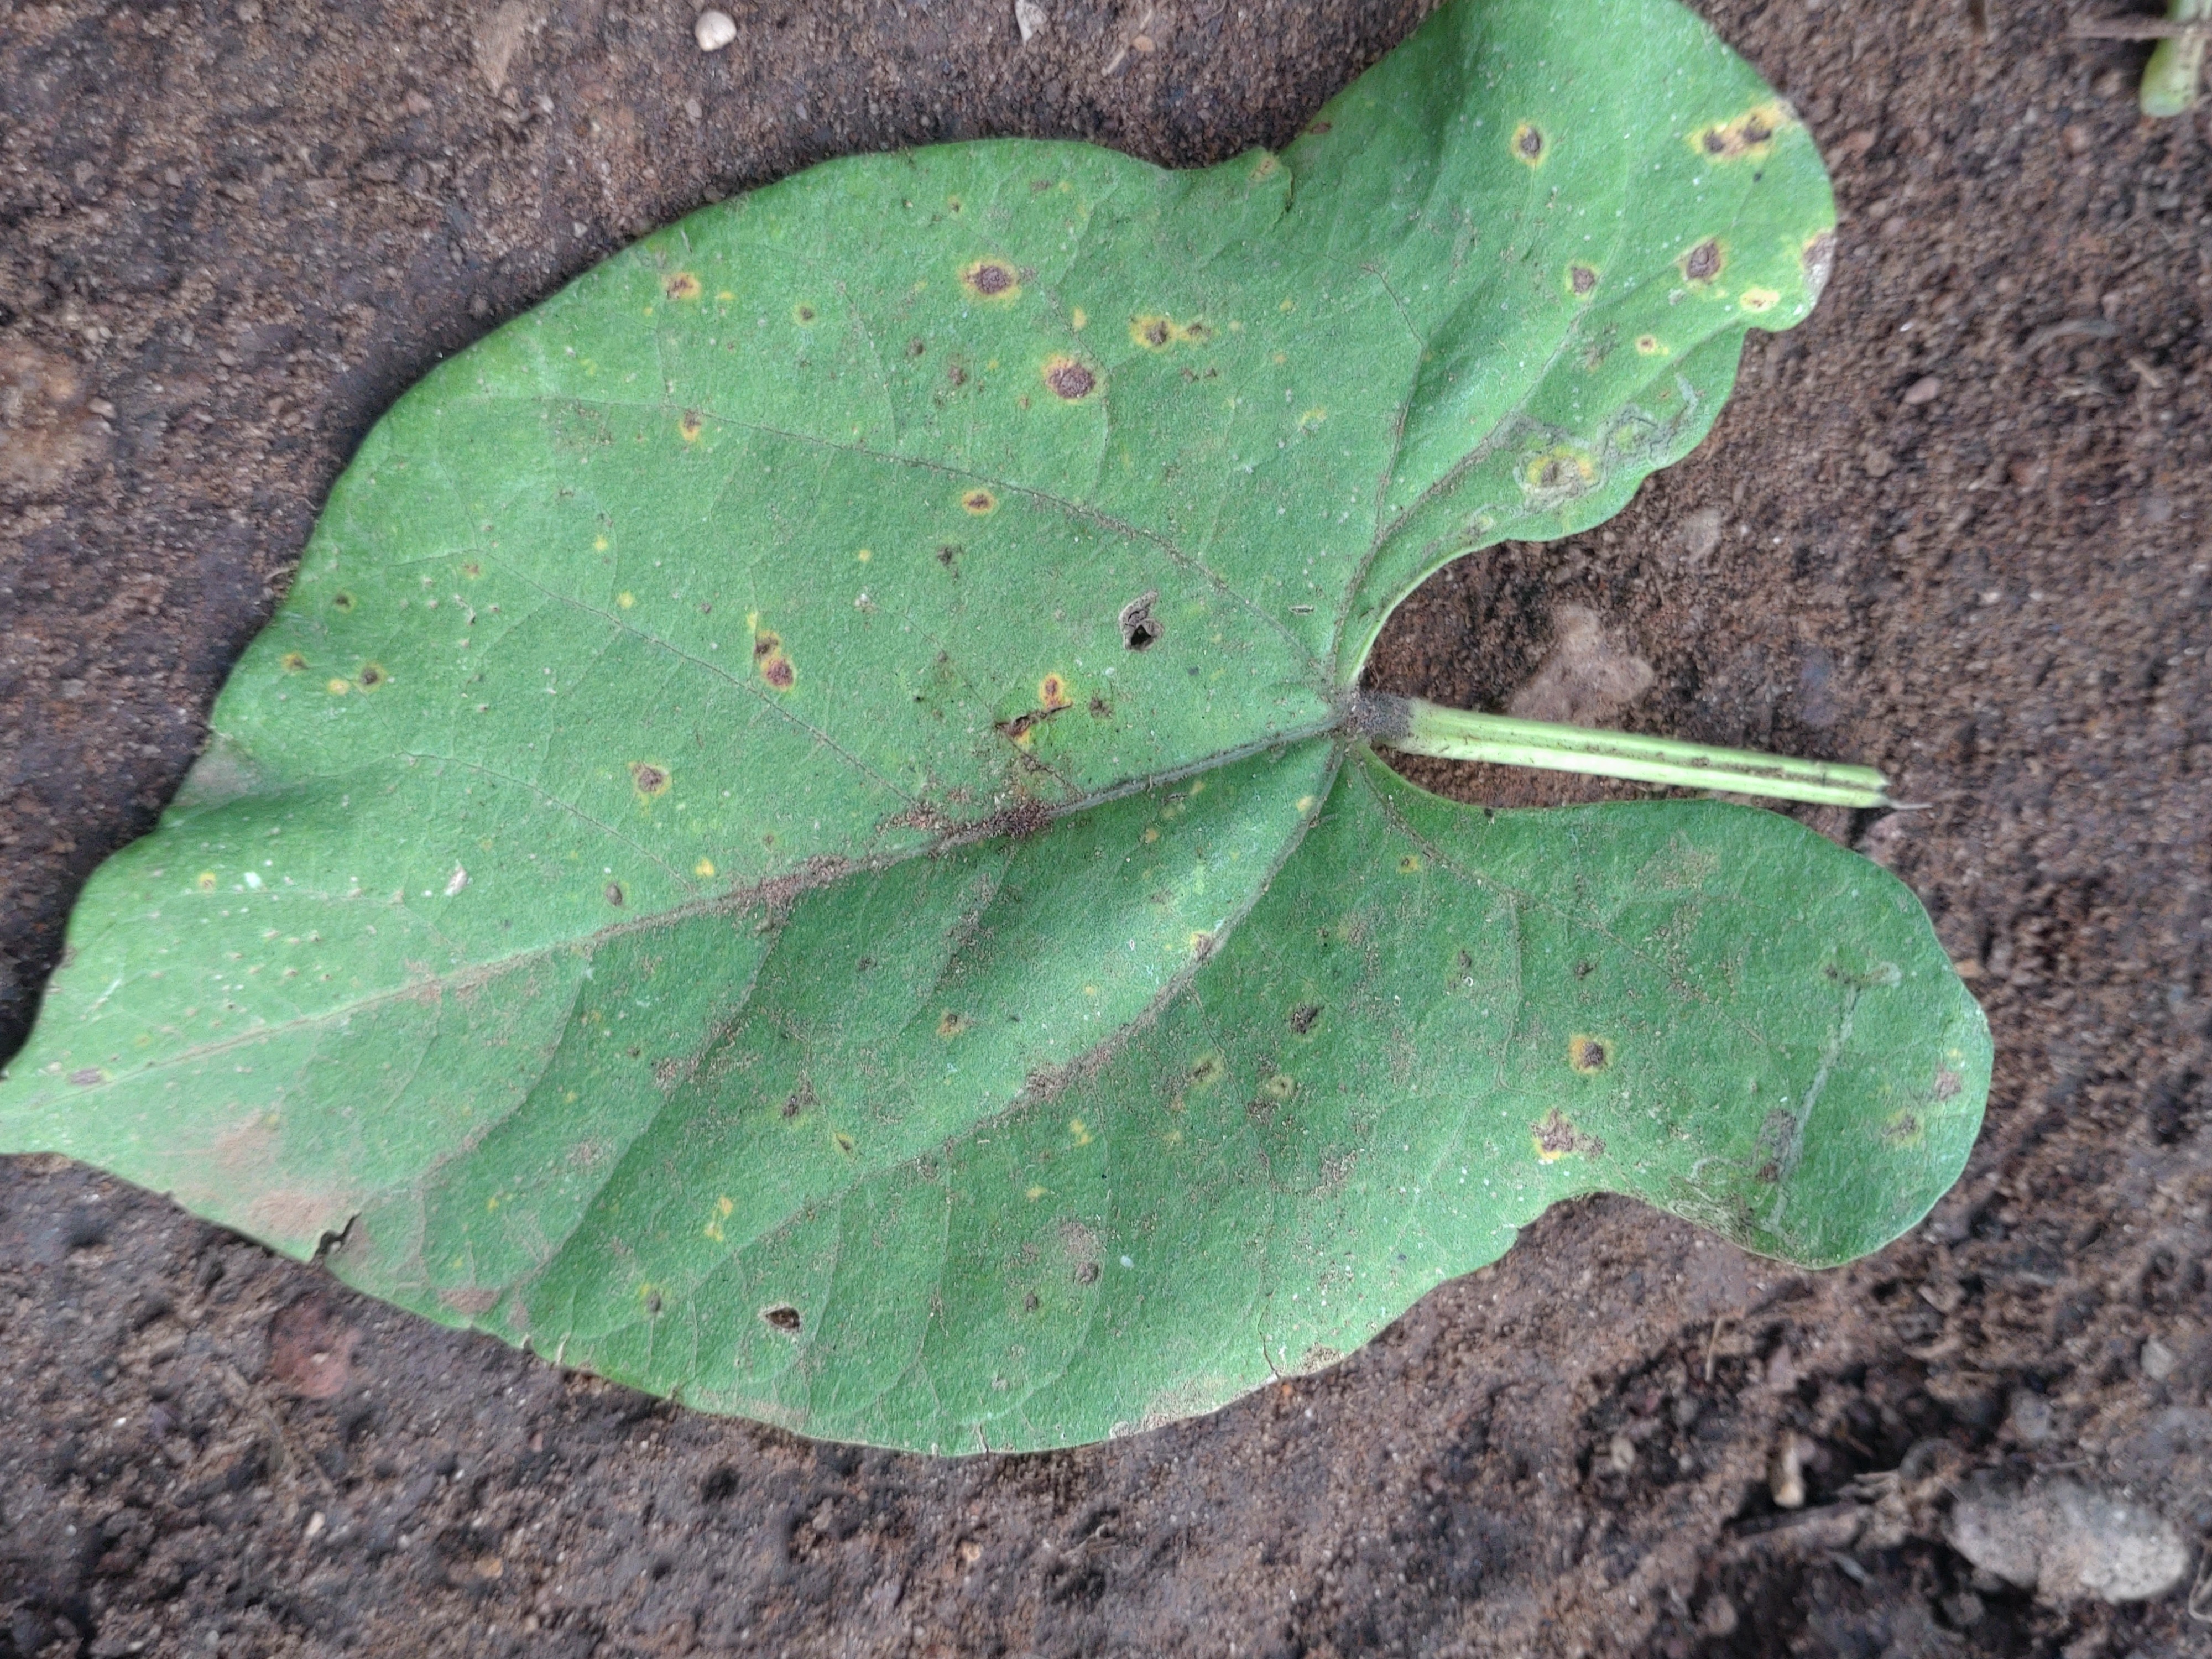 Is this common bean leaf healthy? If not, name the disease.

anthracnose
